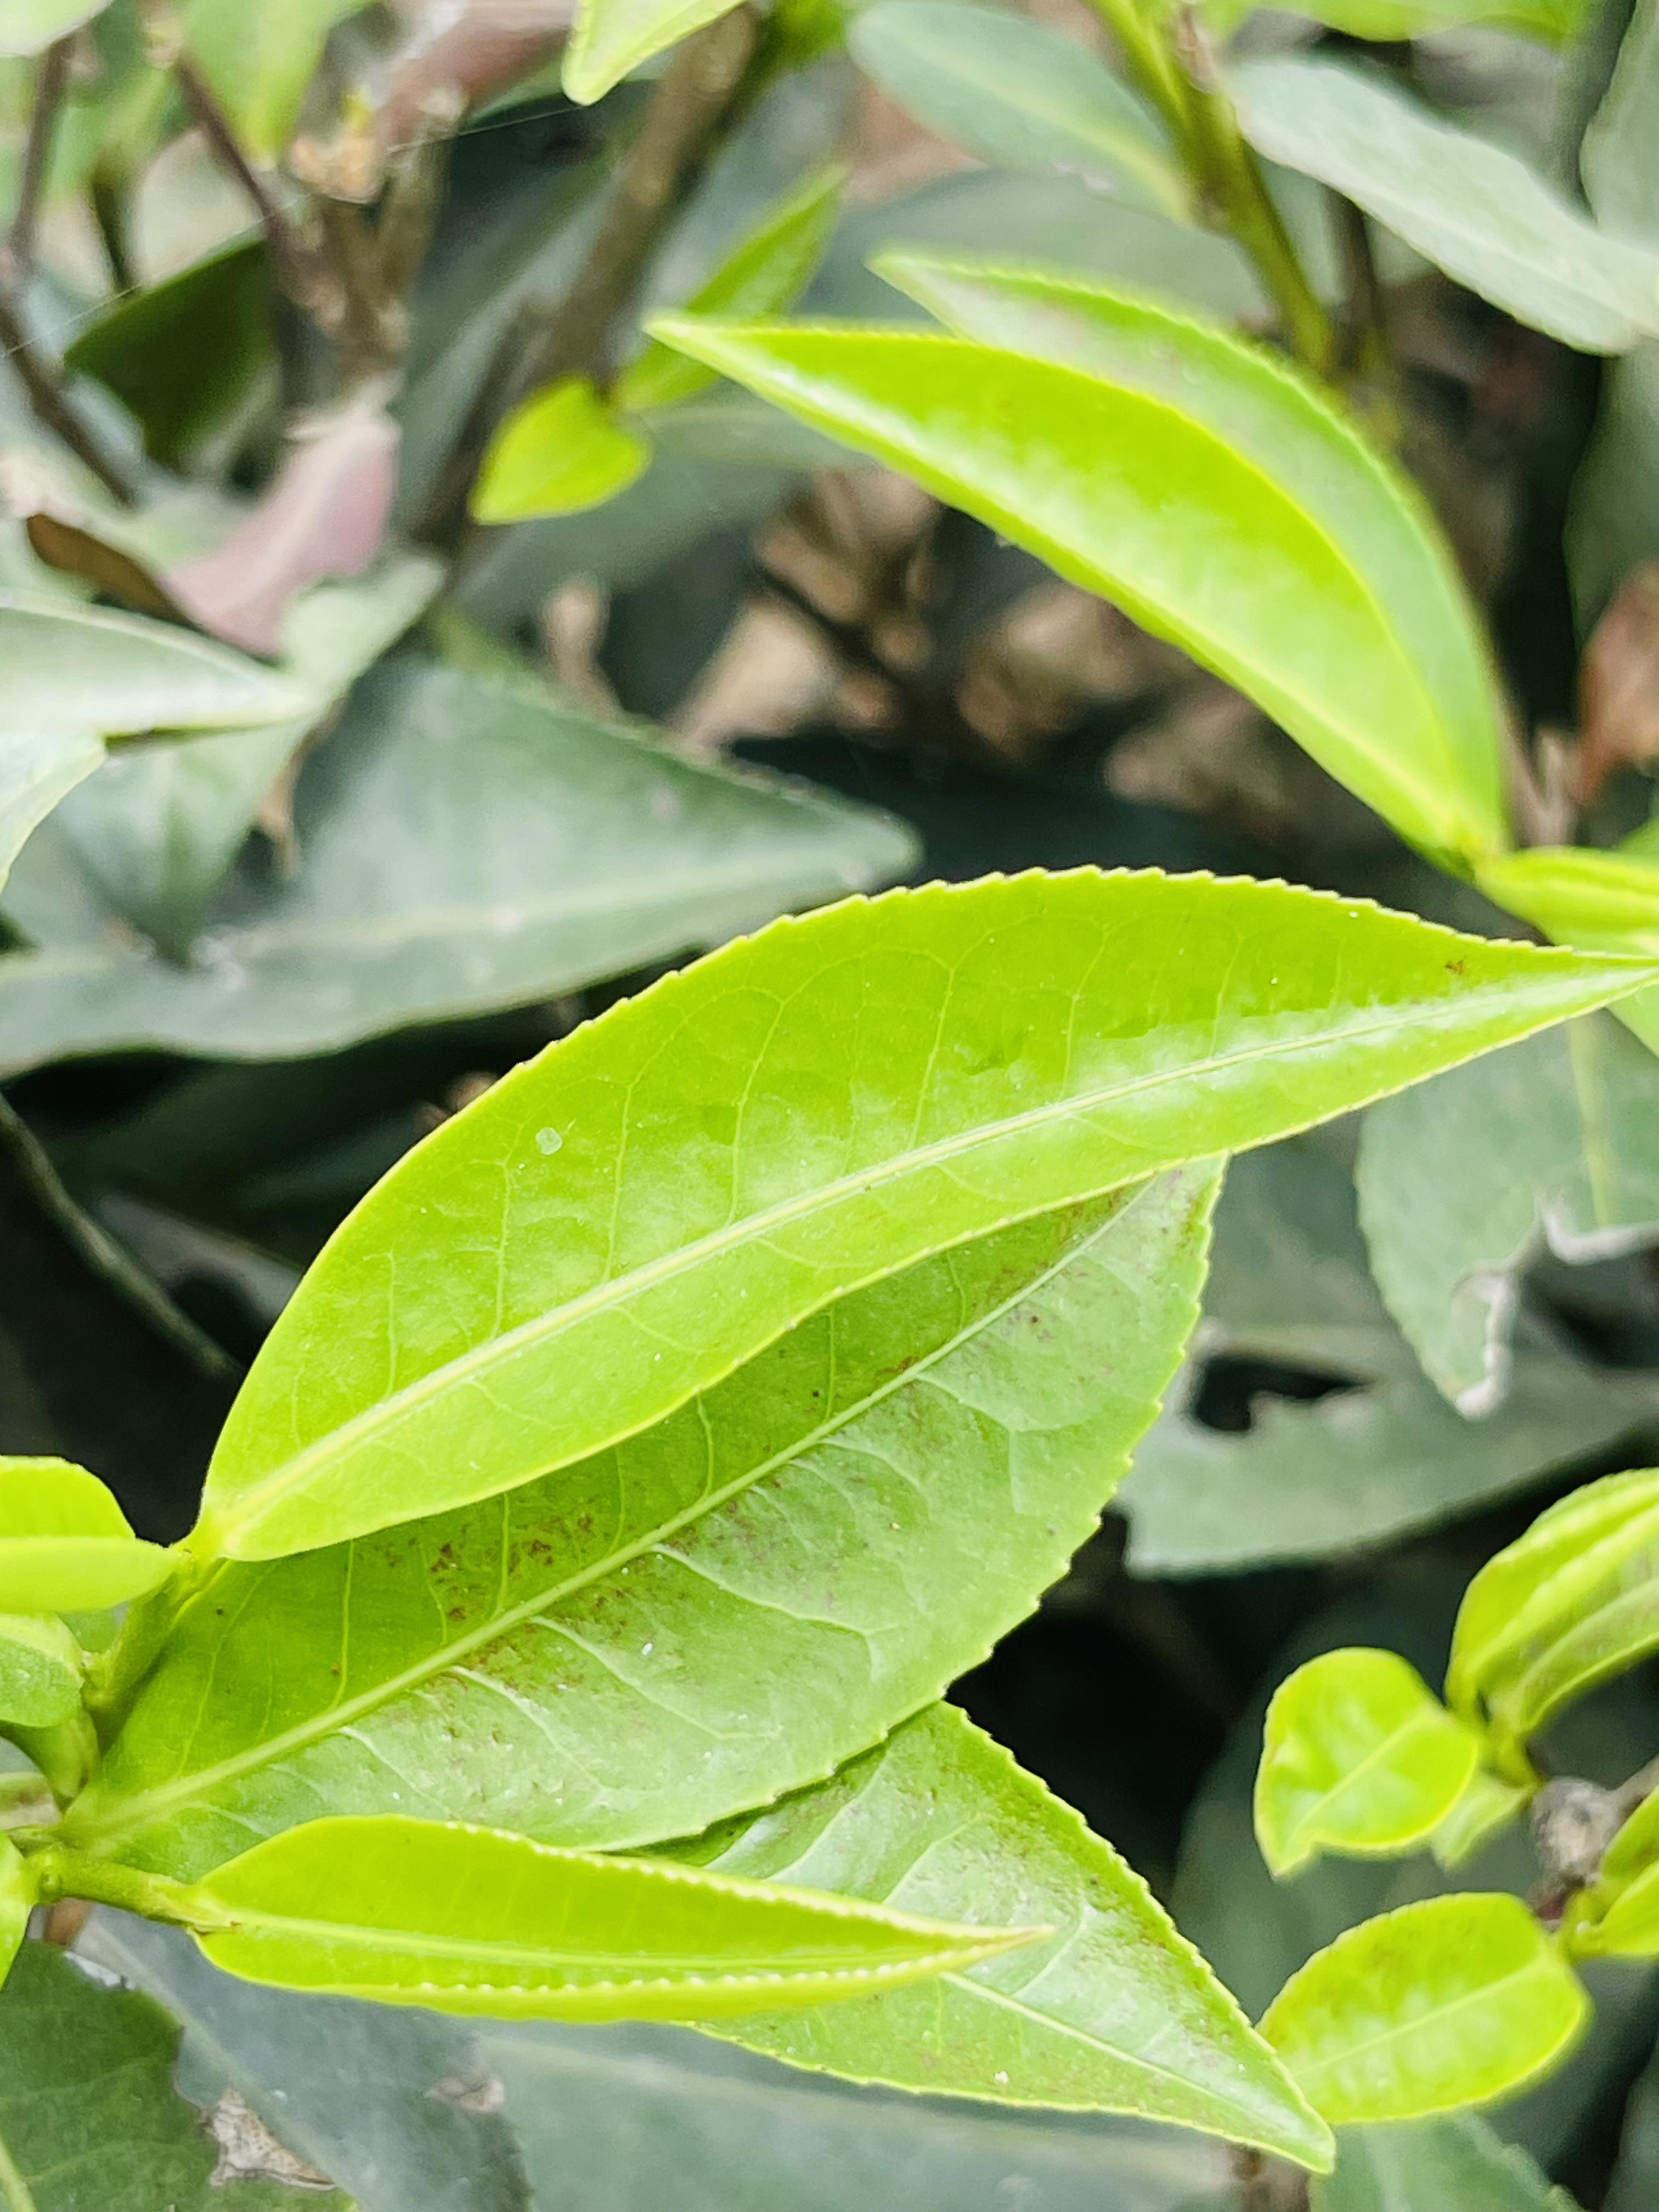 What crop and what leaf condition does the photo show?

tea, healthy leaf
